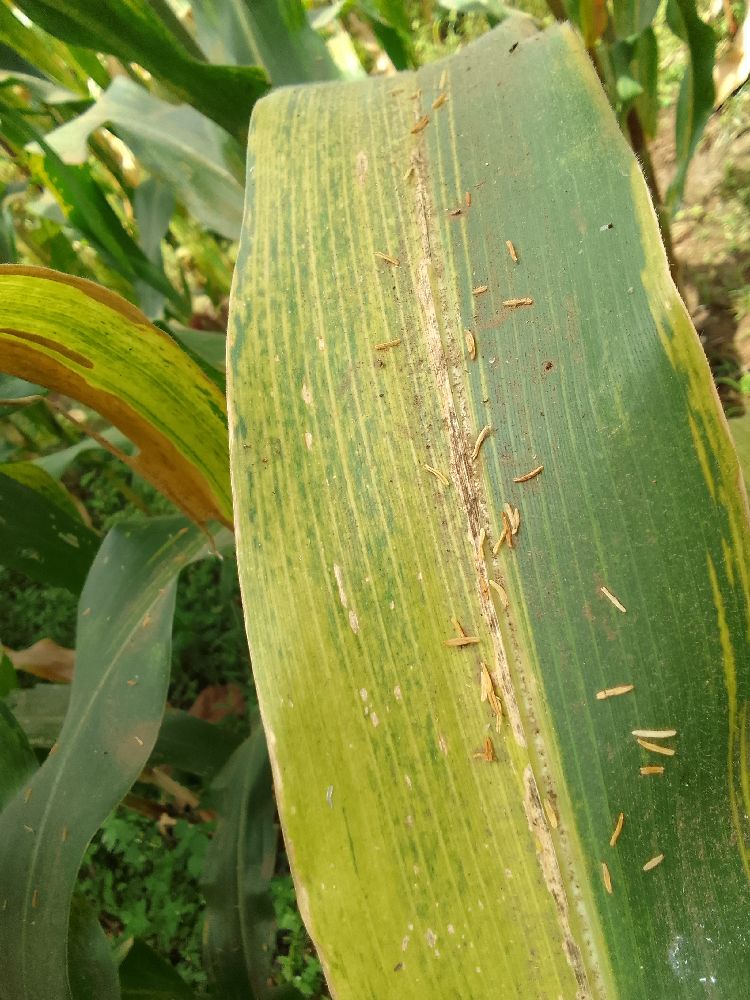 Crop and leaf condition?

maize, maize lethal necrosis
